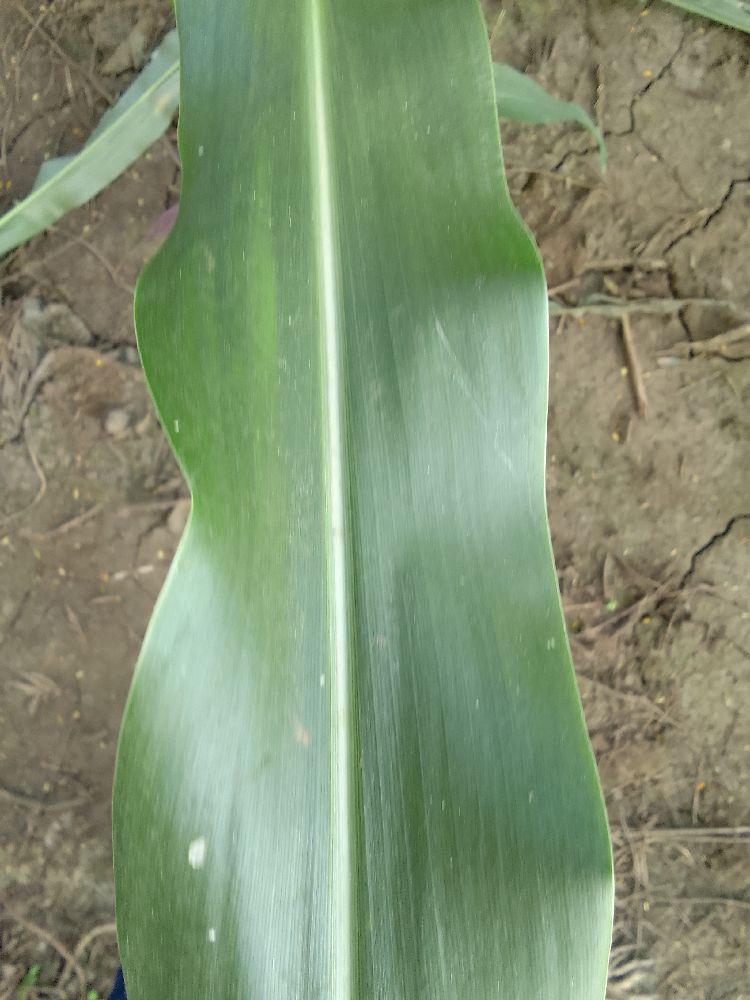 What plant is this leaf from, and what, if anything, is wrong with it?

maize, healthy
